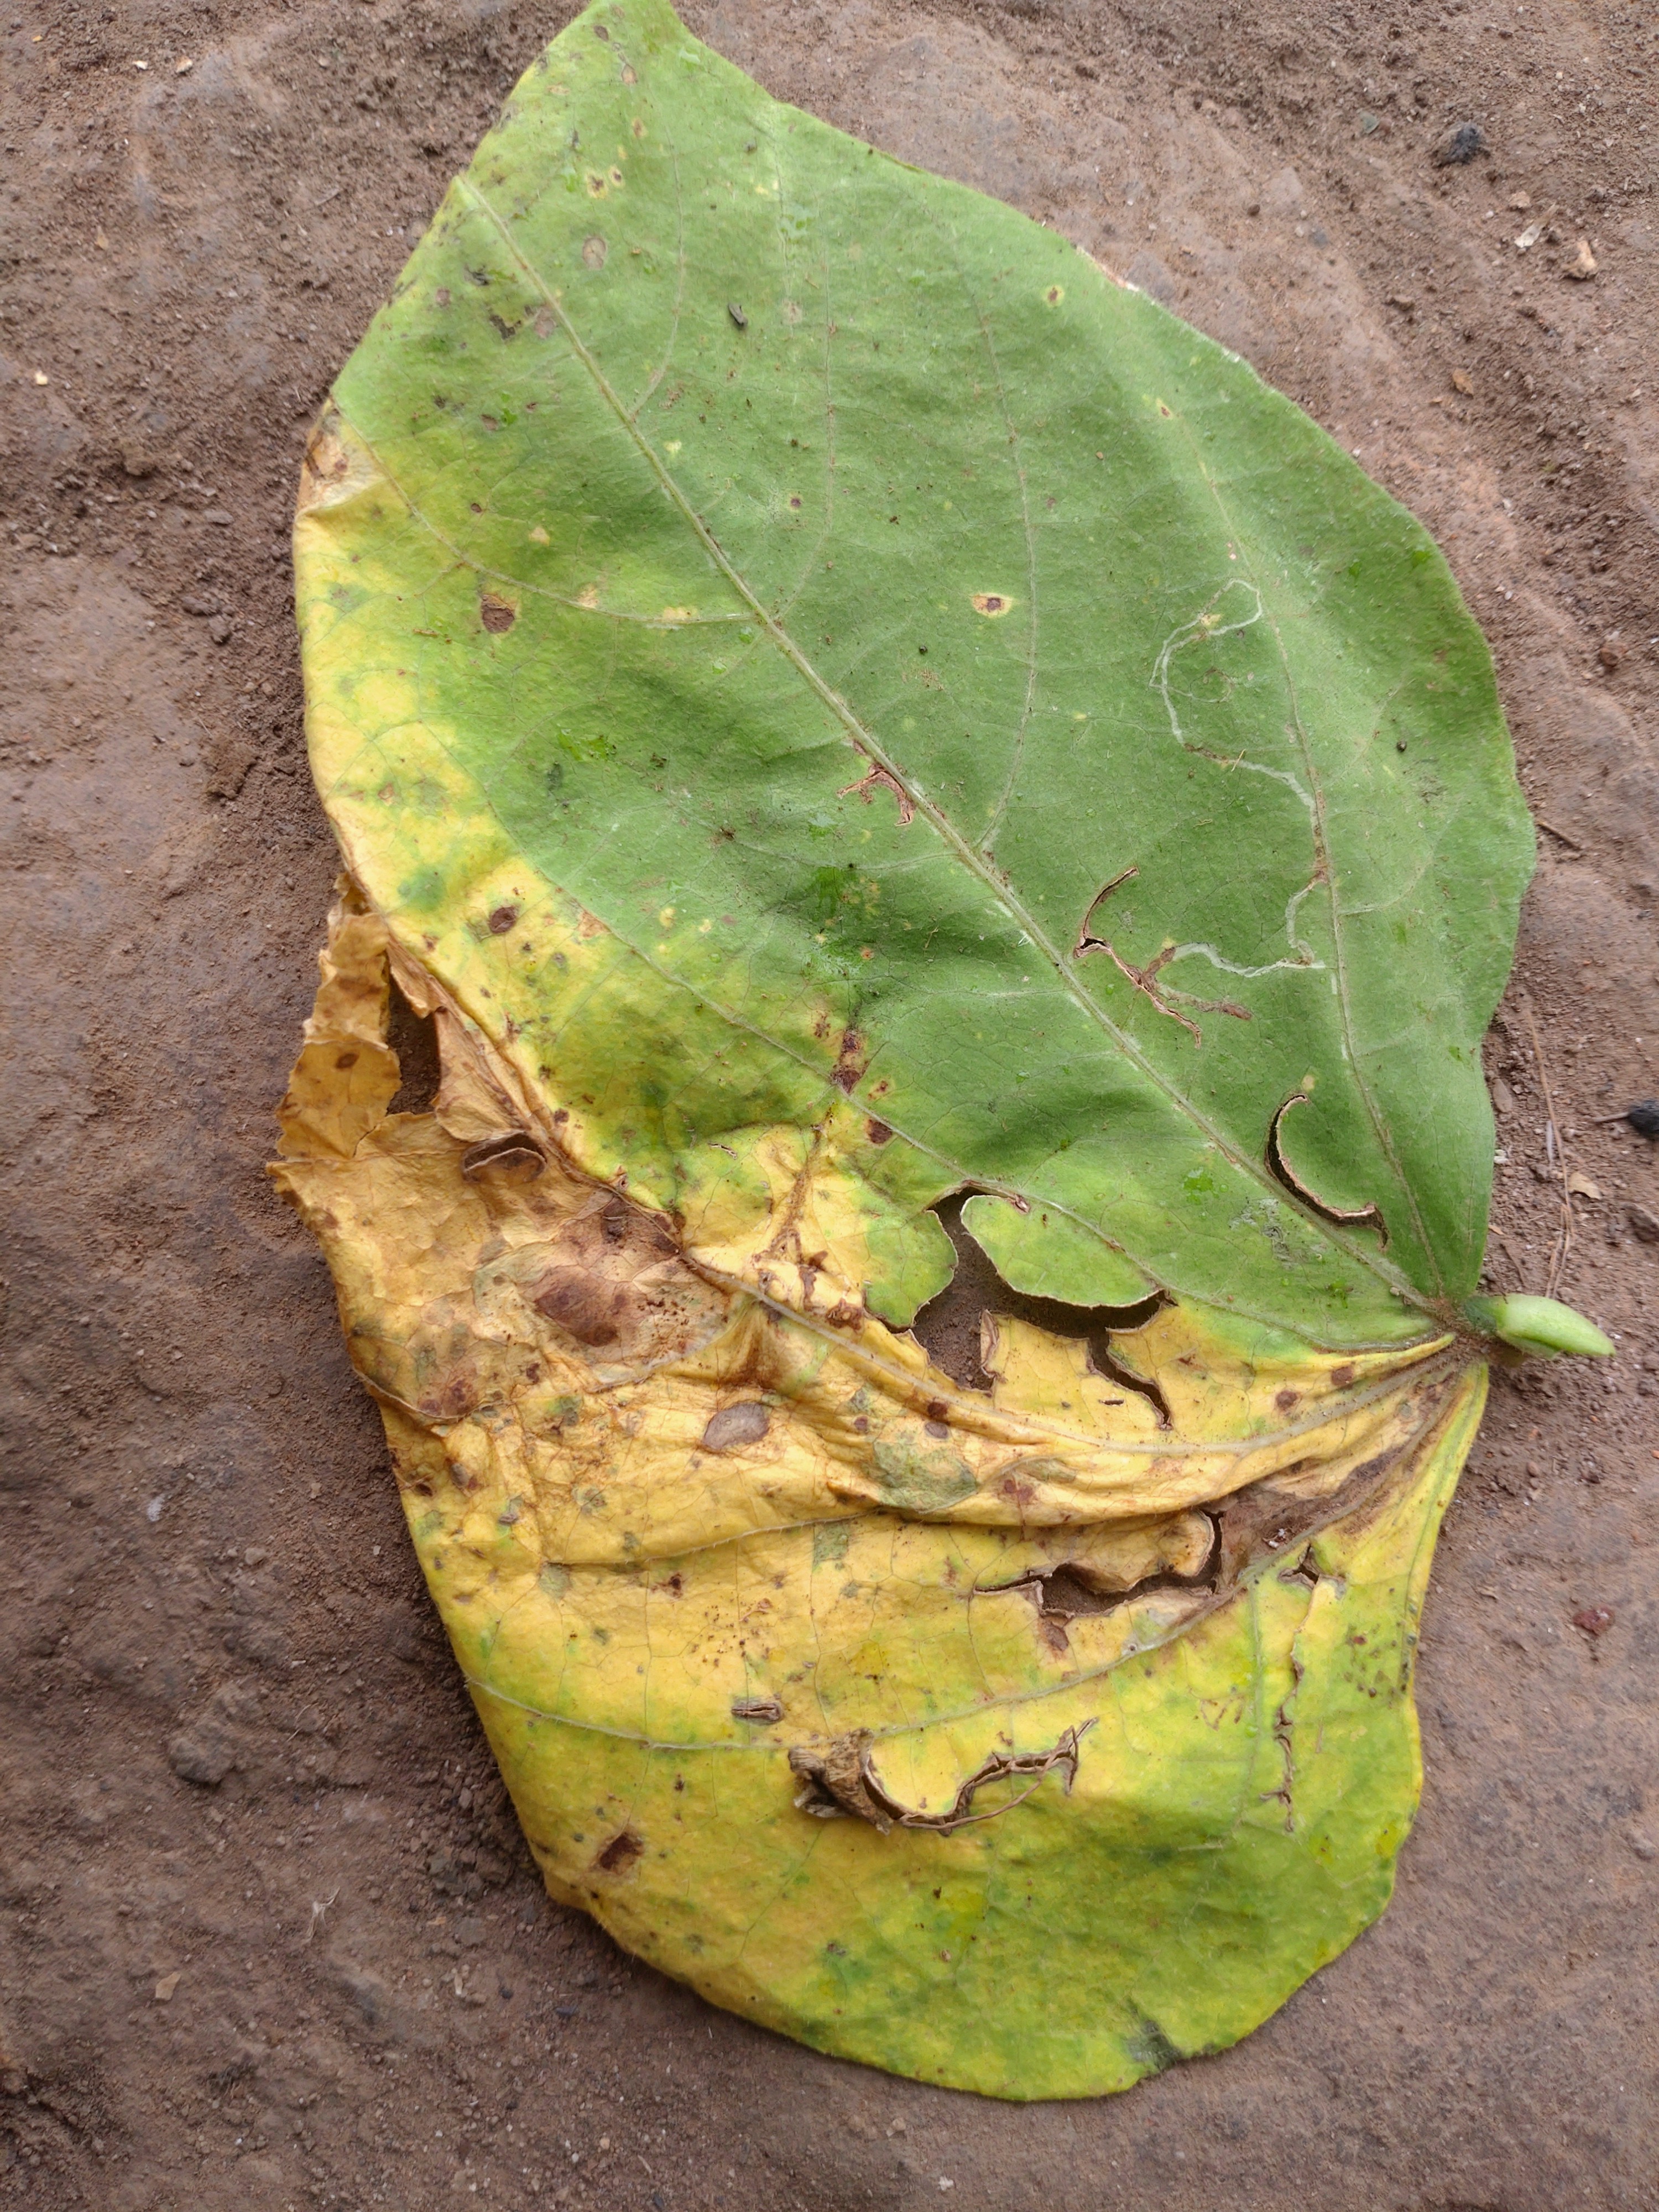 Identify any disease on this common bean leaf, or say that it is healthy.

anthracnose
